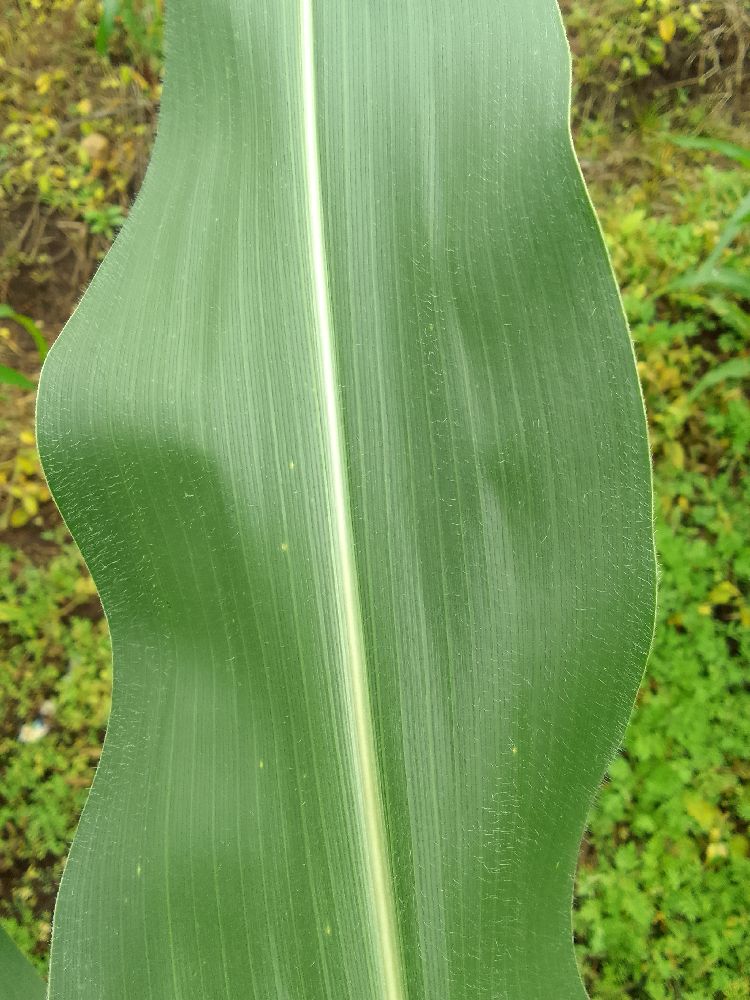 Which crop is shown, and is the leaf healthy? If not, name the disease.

maize, healthy
